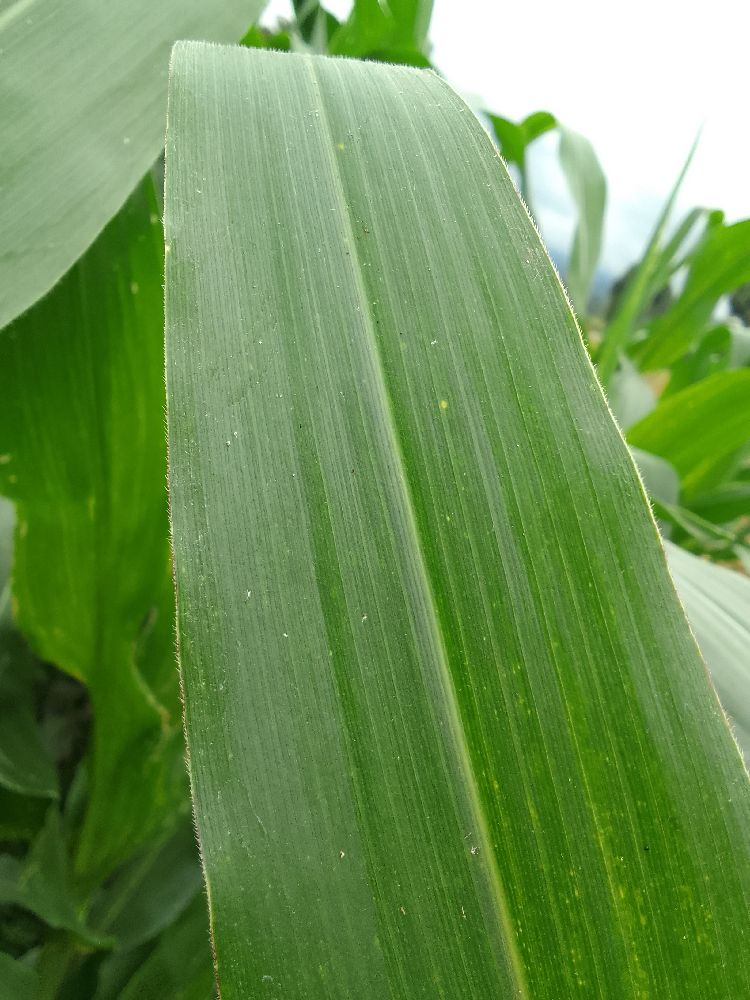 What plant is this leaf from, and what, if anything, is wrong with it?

maize, healthy
